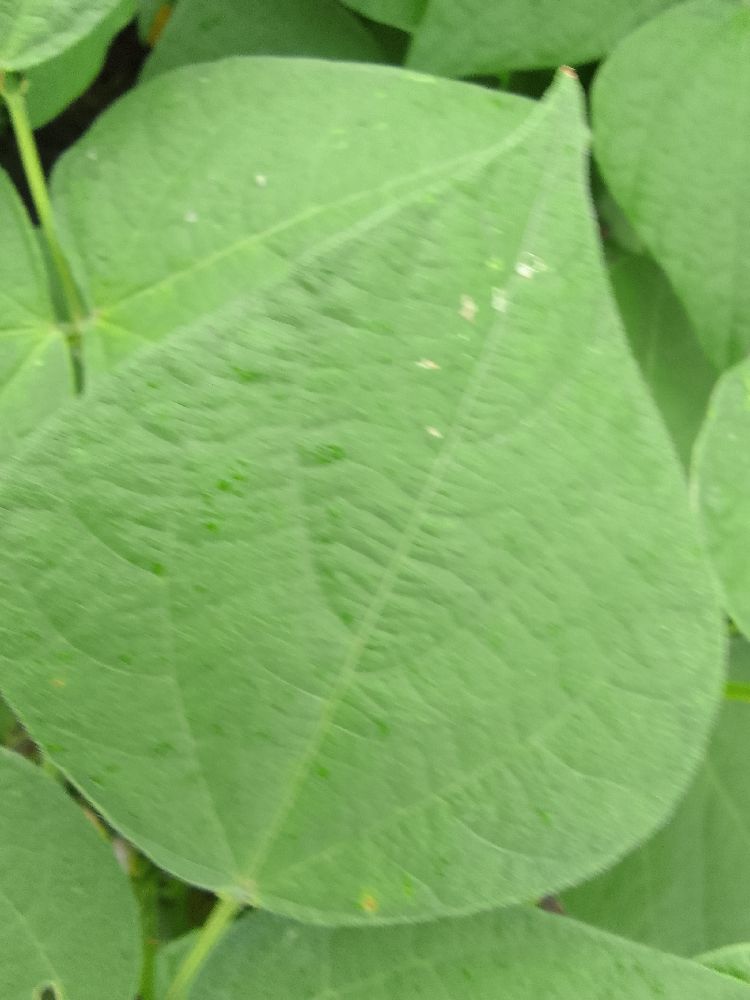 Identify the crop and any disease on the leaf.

common bean, healthy
